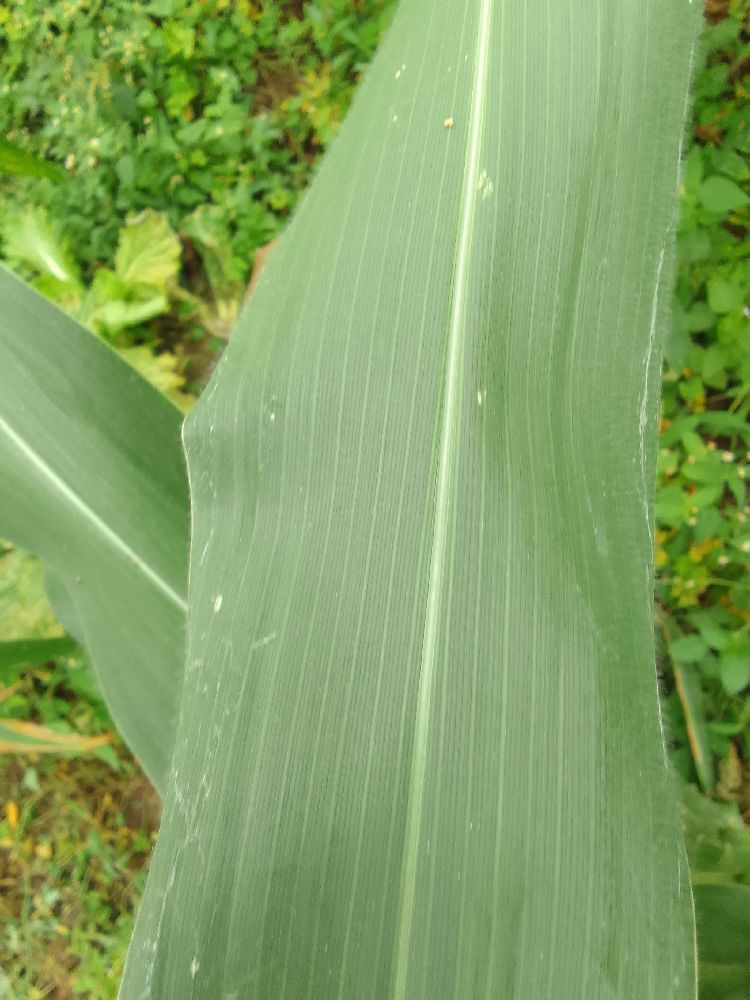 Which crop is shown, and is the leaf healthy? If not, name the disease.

maize, healthy
